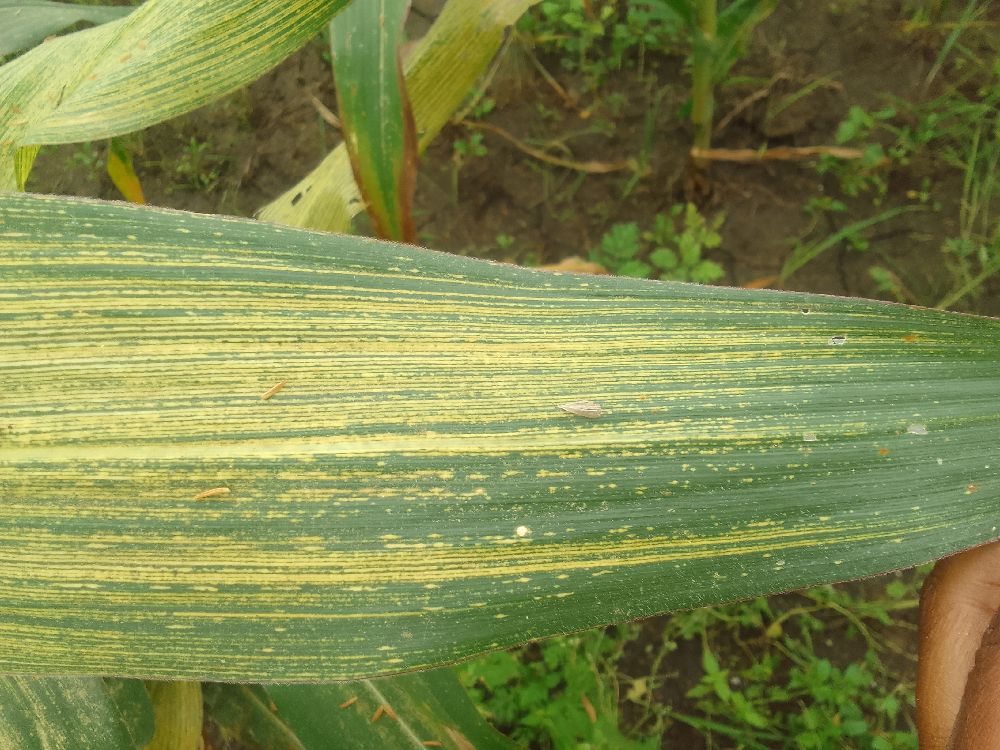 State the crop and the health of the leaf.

maize, maize streak virus
